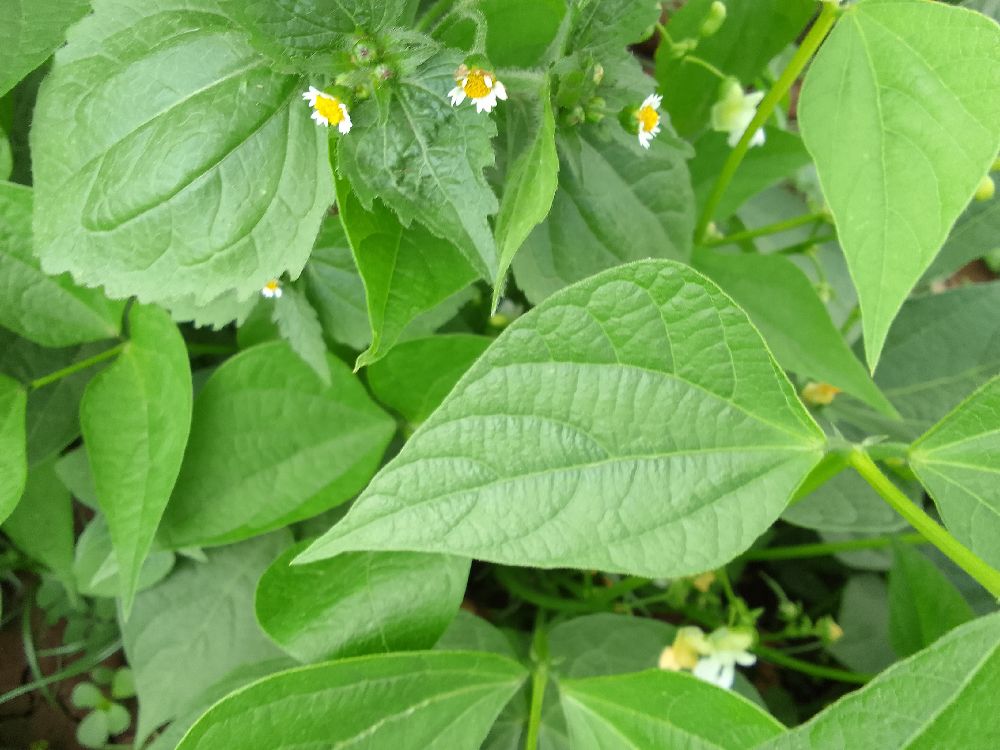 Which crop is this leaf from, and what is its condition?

common bean, healthy
